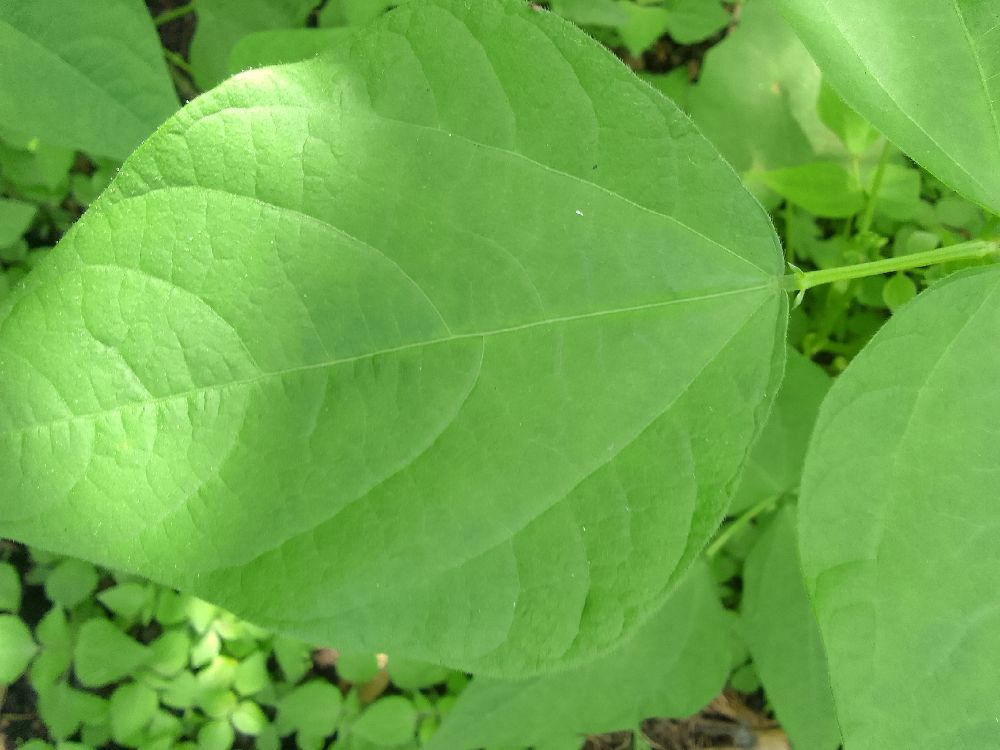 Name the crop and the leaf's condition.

common bean, healthy
